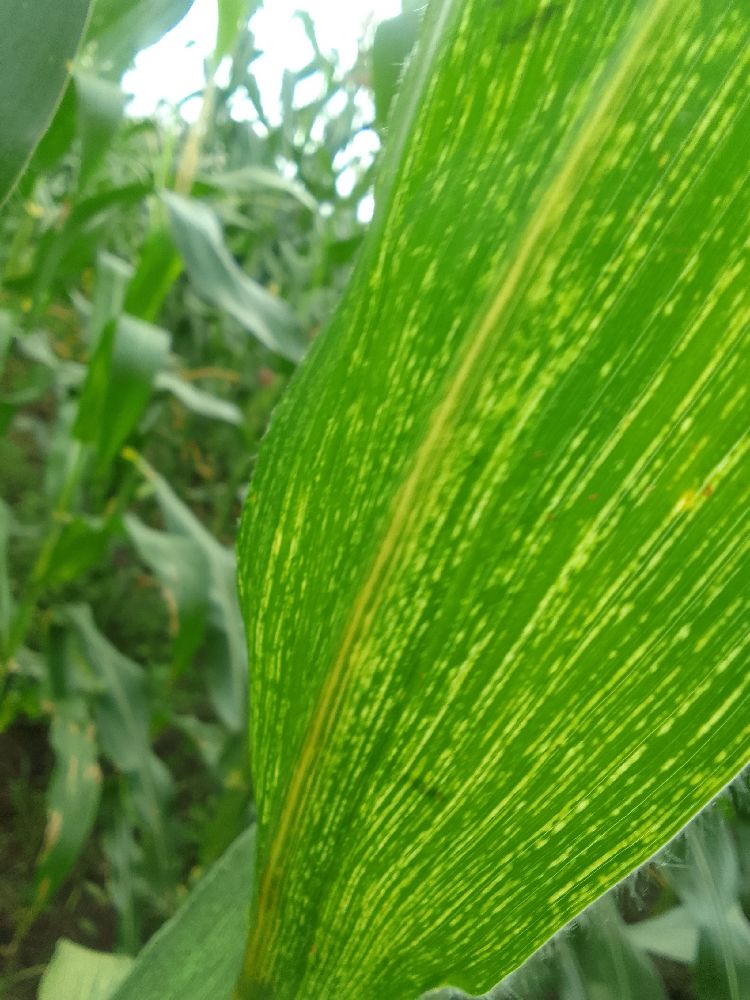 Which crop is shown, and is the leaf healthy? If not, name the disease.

maize, maize streak virus
